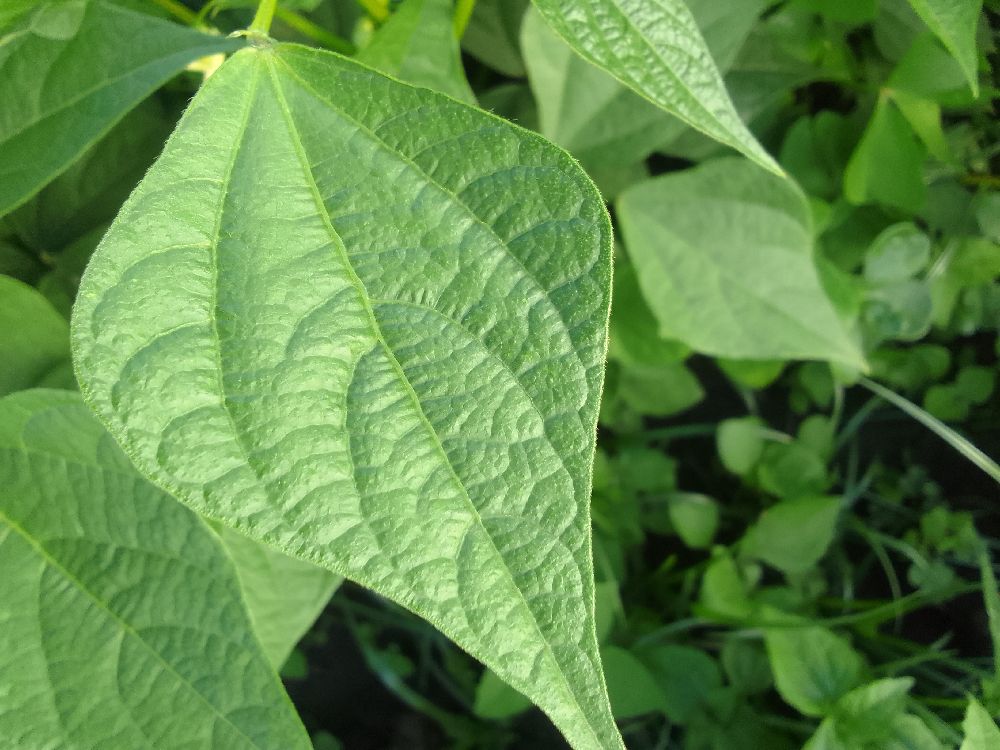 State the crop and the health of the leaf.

common bean, healthy
